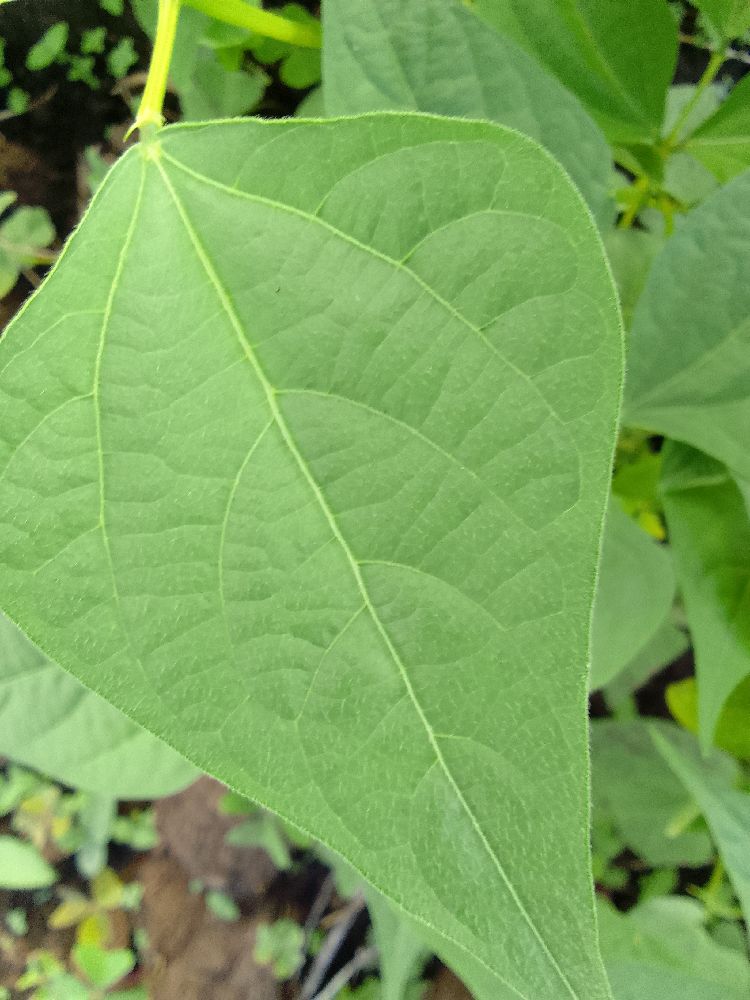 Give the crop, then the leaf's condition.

common bean, healthy
